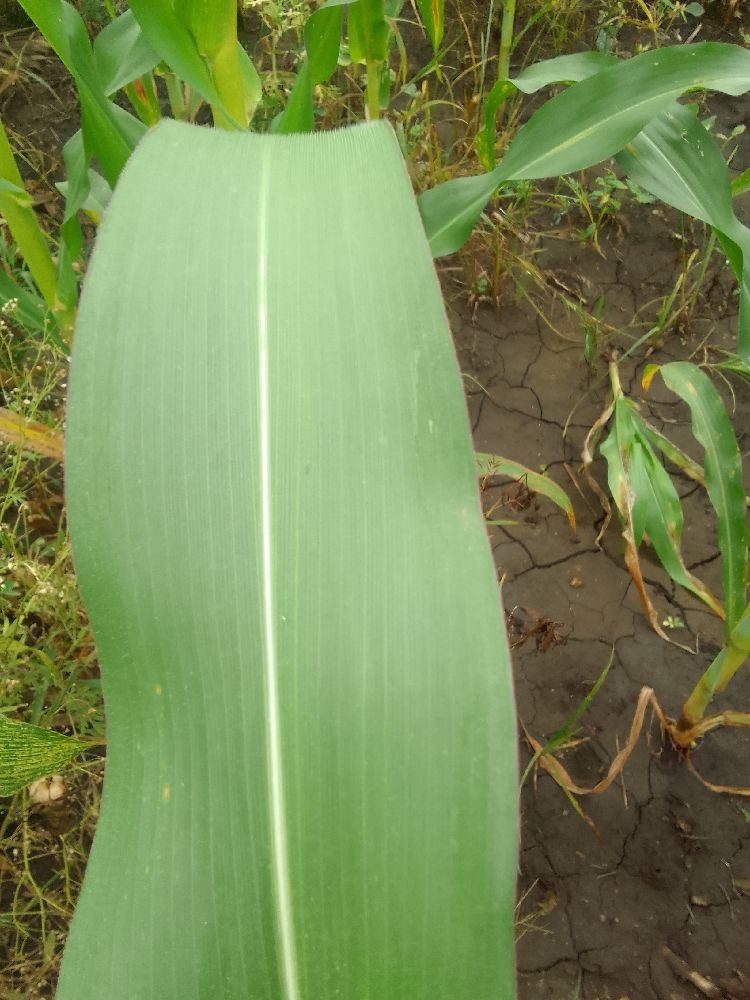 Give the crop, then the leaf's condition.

maize, healthy
